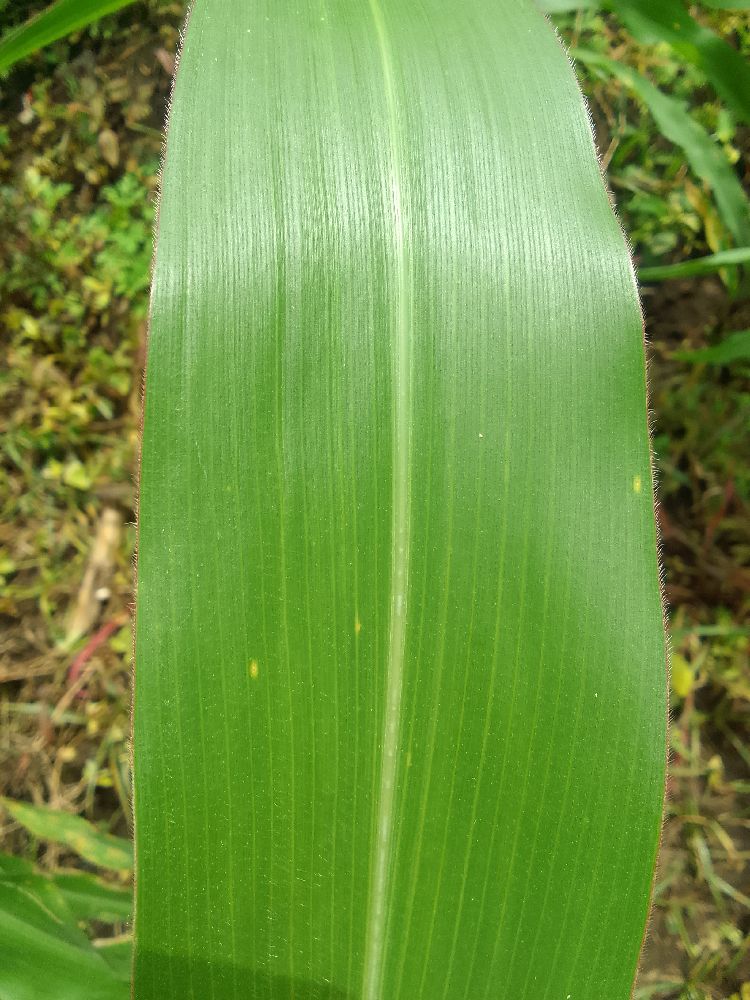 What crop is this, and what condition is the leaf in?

maize, healthy
